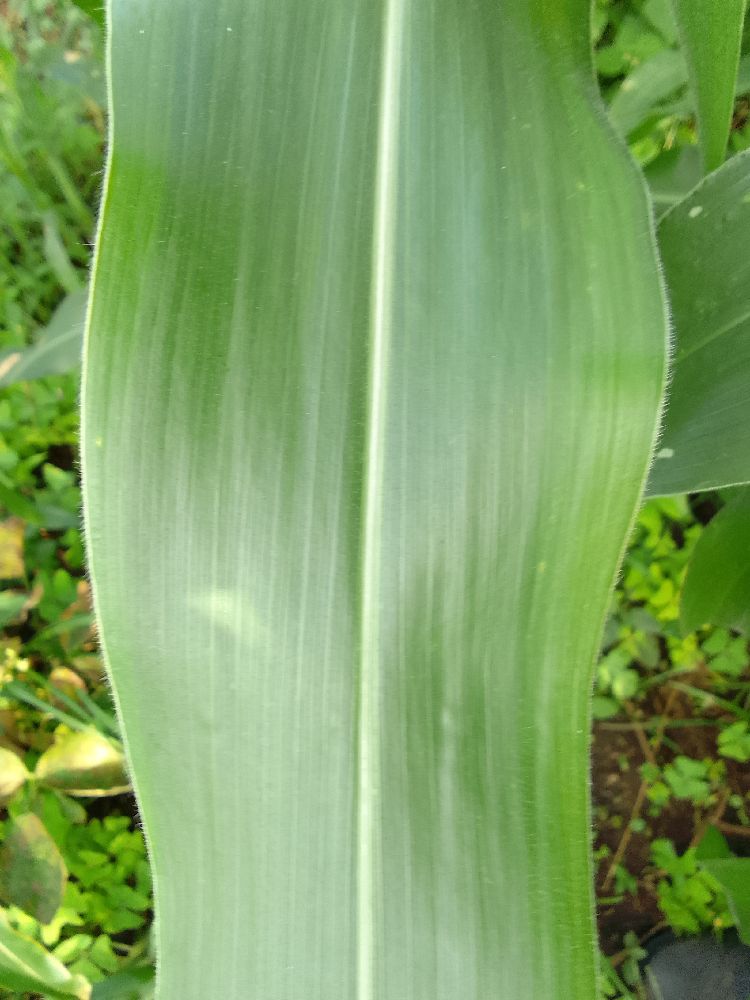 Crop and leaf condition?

maize, healthy
